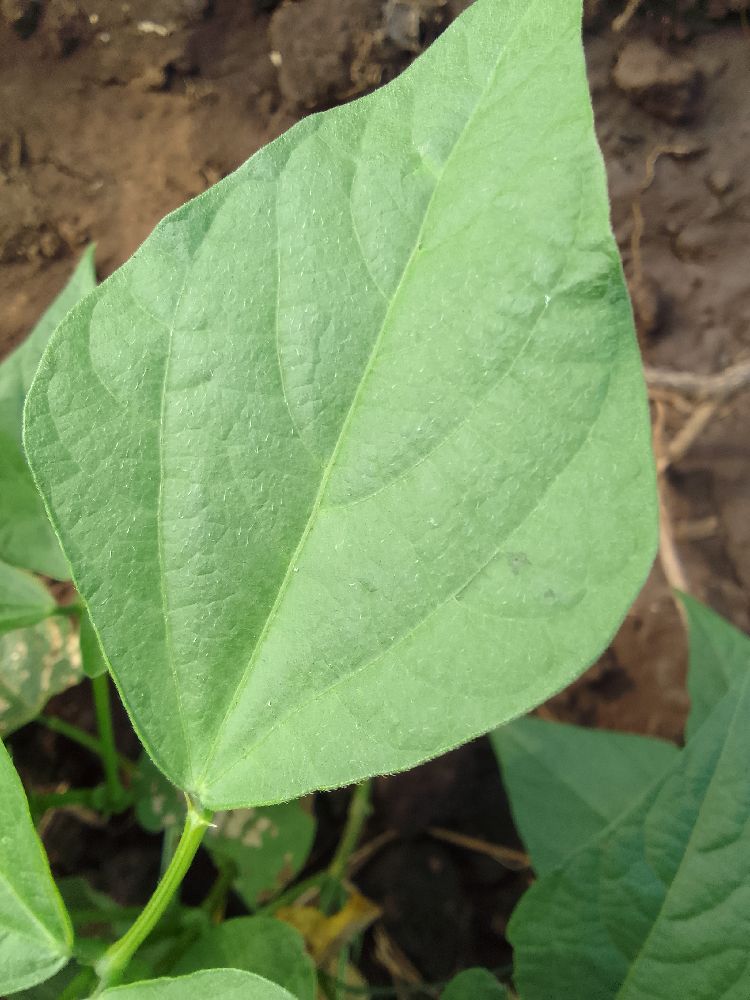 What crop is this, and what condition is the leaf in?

common bean, healthy
